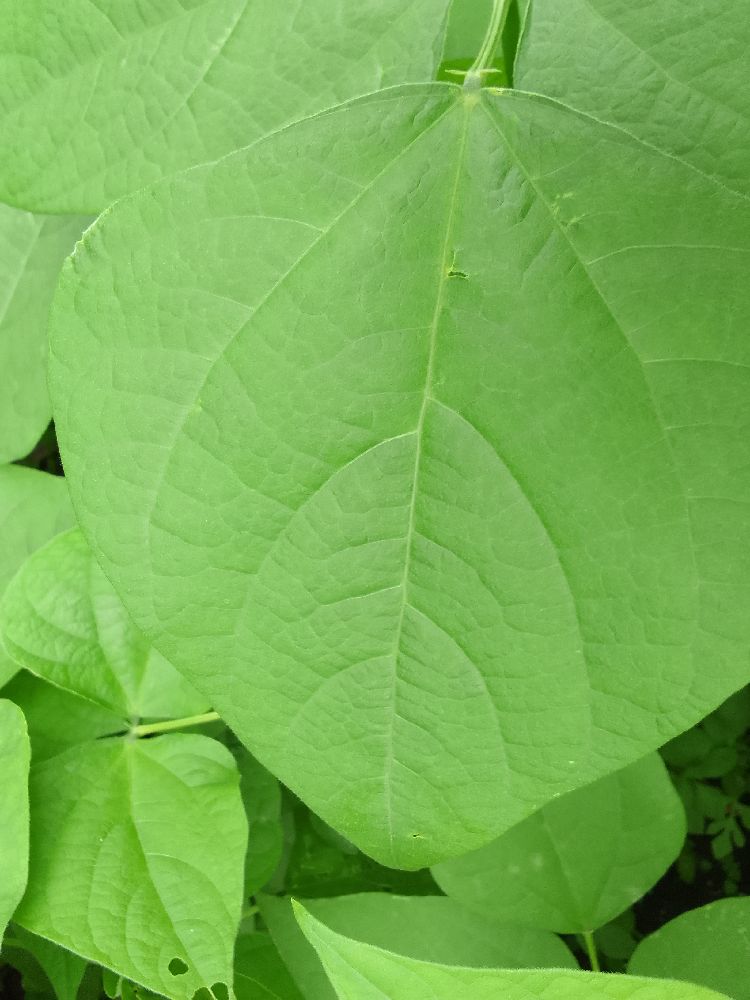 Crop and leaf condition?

common bean, healthy
